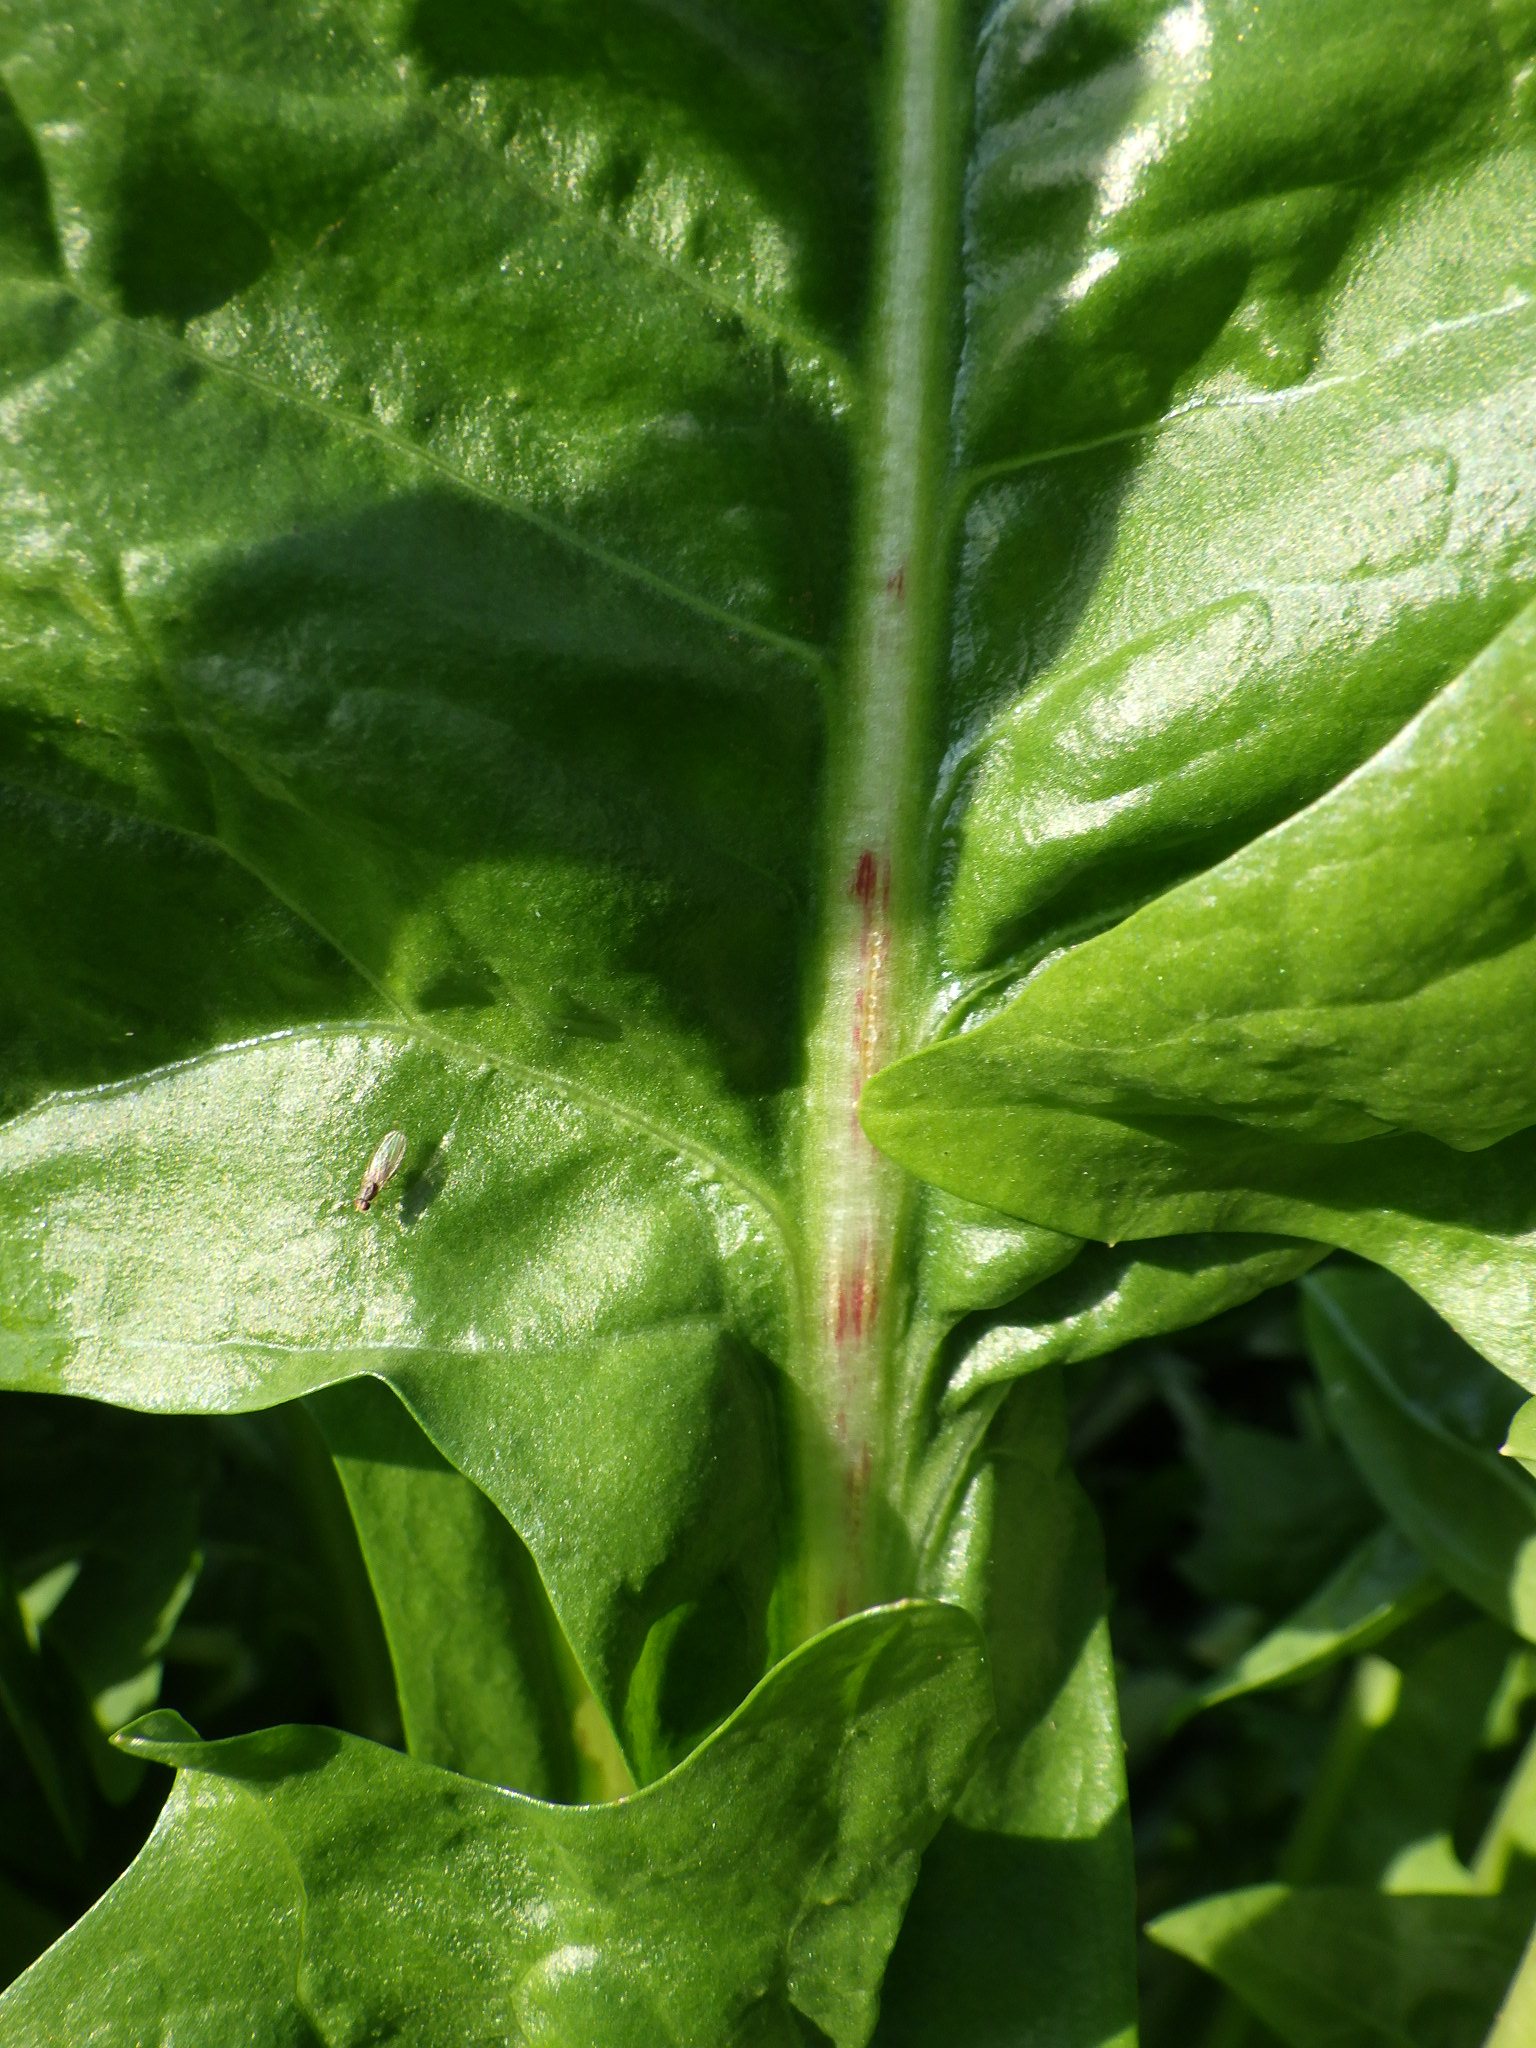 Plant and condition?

chicory, healthy
